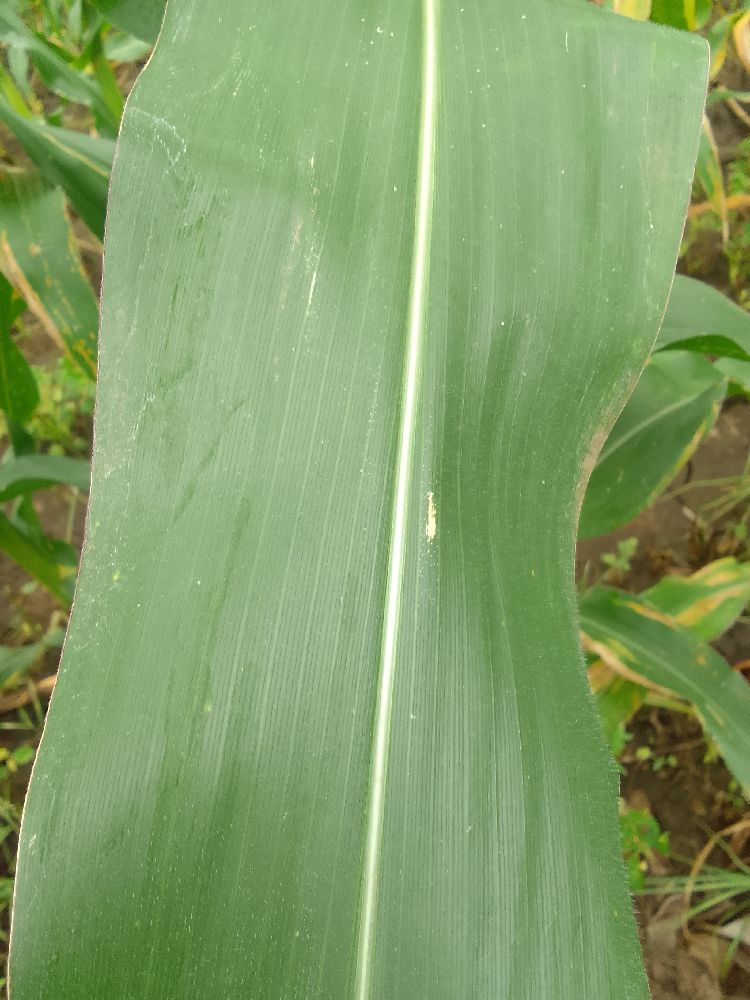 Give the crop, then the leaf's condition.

maize, healthy
